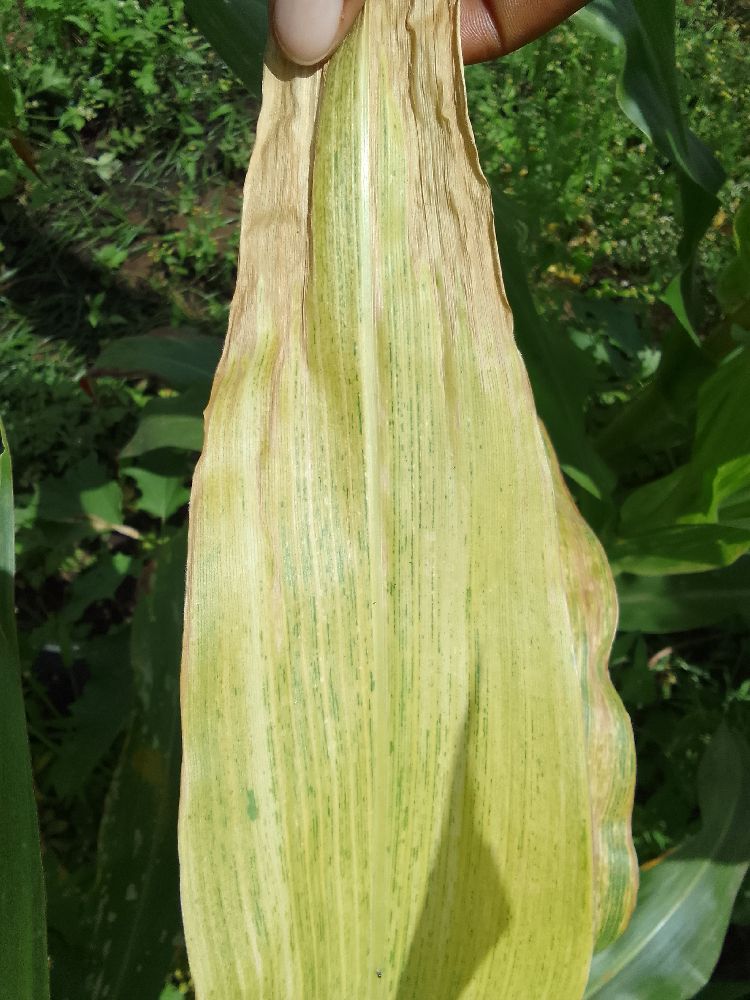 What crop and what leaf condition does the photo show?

maize, maize lethal necrosis
